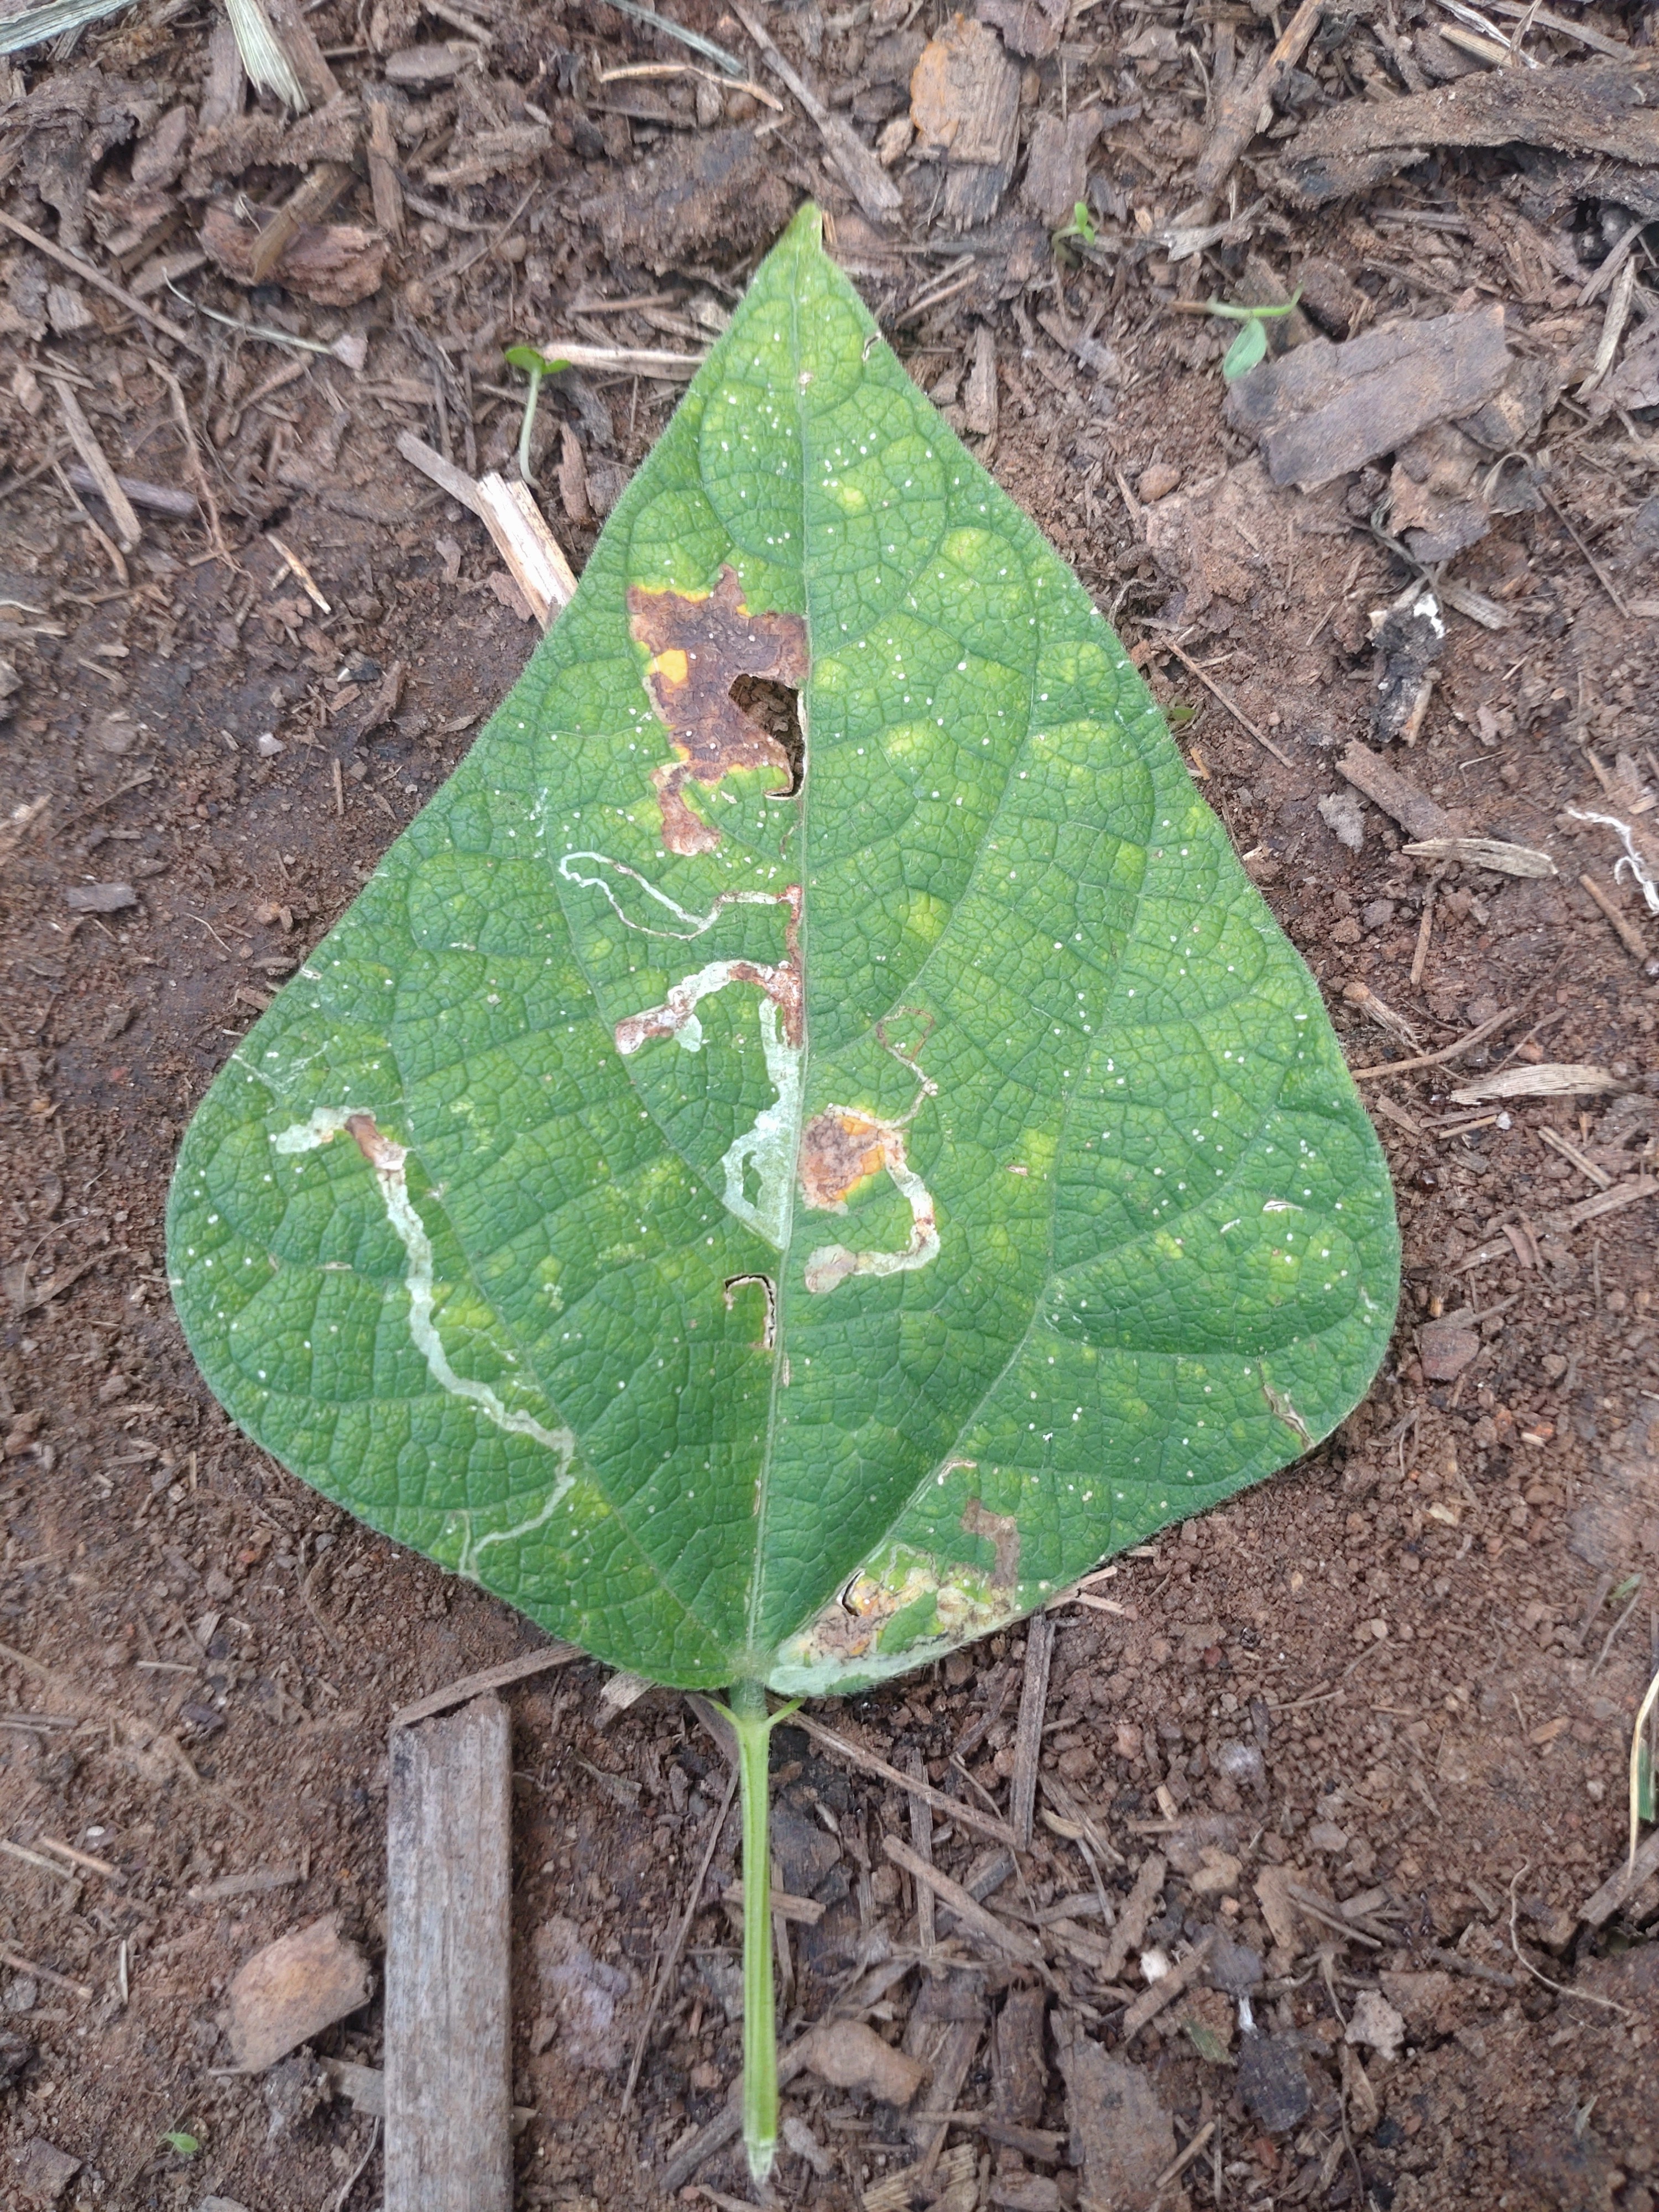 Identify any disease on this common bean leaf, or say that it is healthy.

anthracnose
